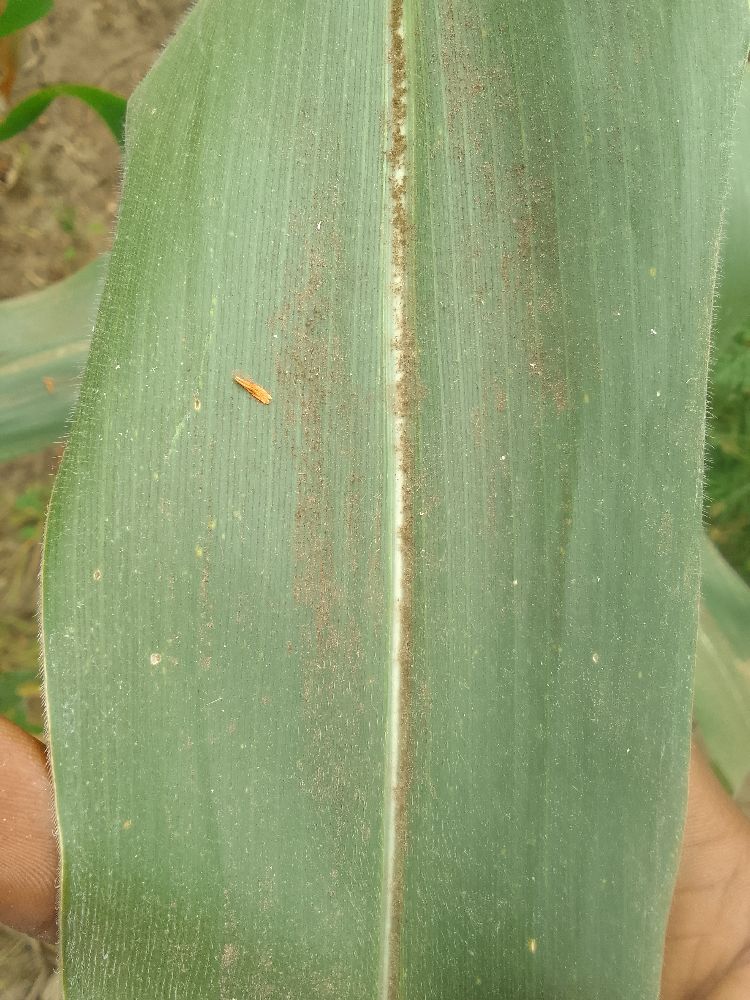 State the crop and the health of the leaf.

maize, healthy
